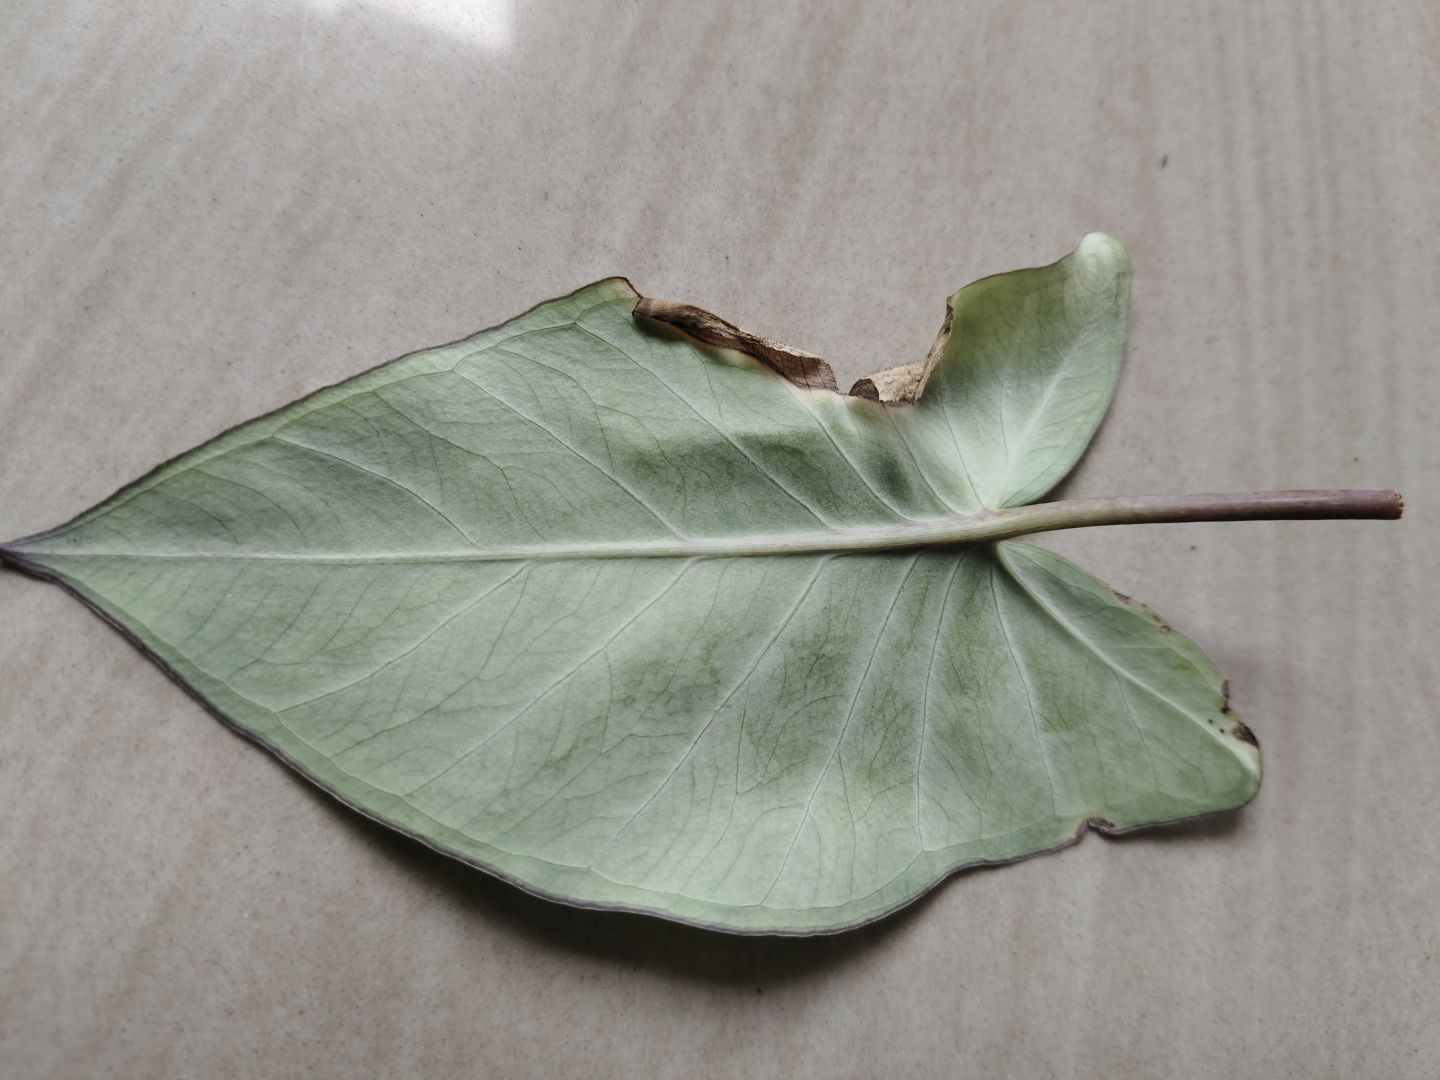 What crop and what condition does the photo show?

taro, leaf blight
